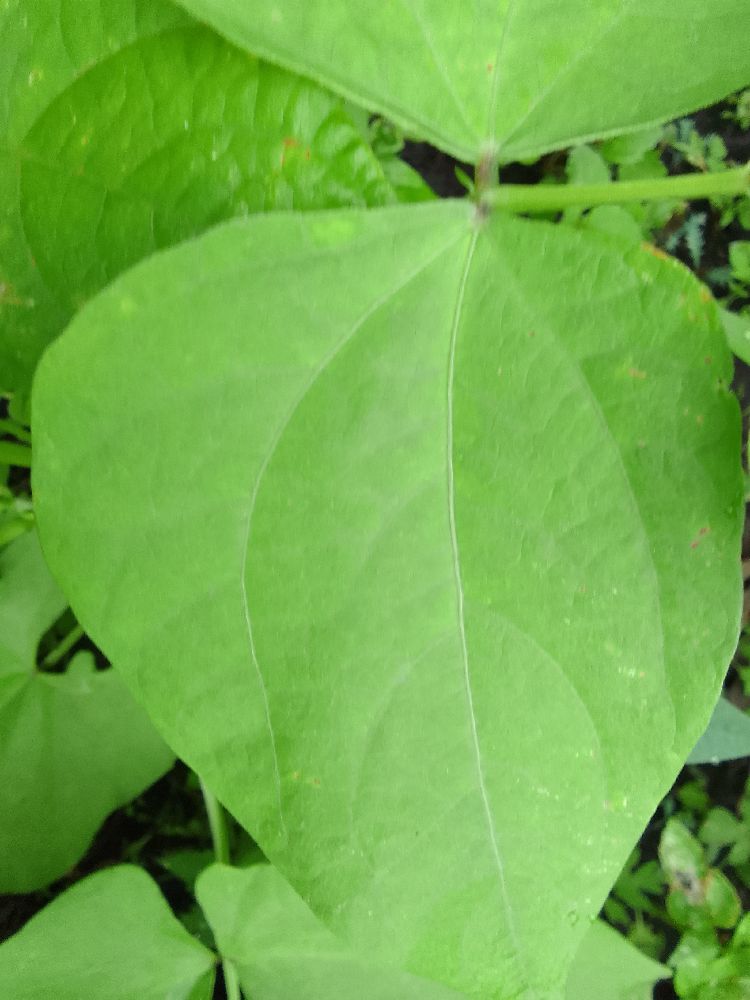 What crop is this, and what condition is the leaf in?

common bean, healthy
